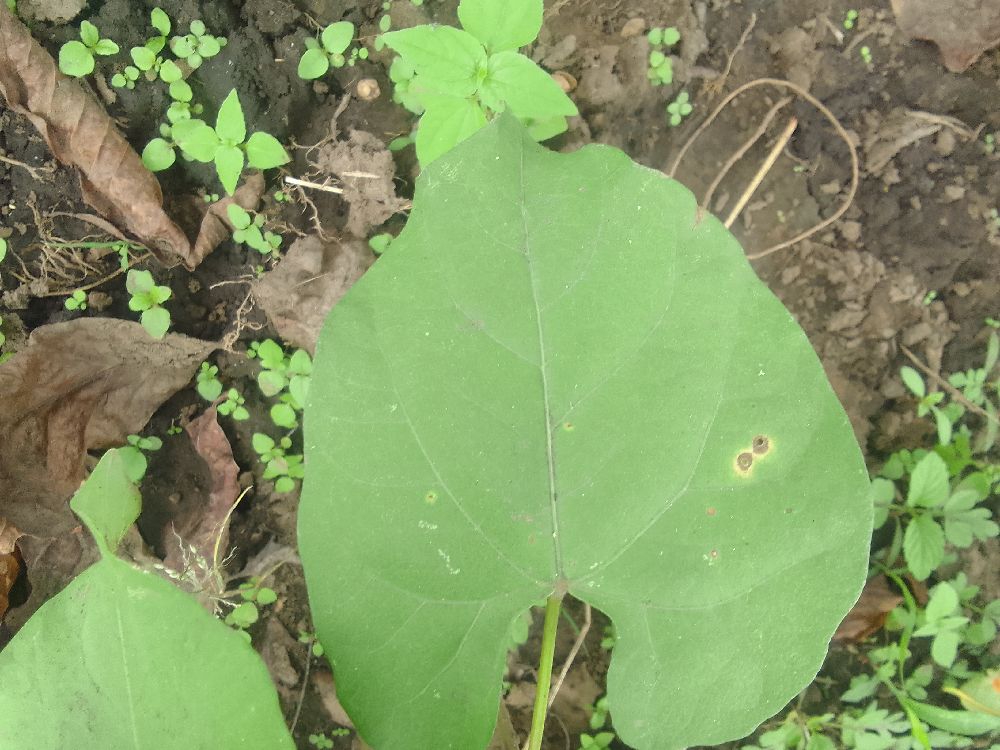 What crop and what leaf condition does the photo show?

common bean, healthy
